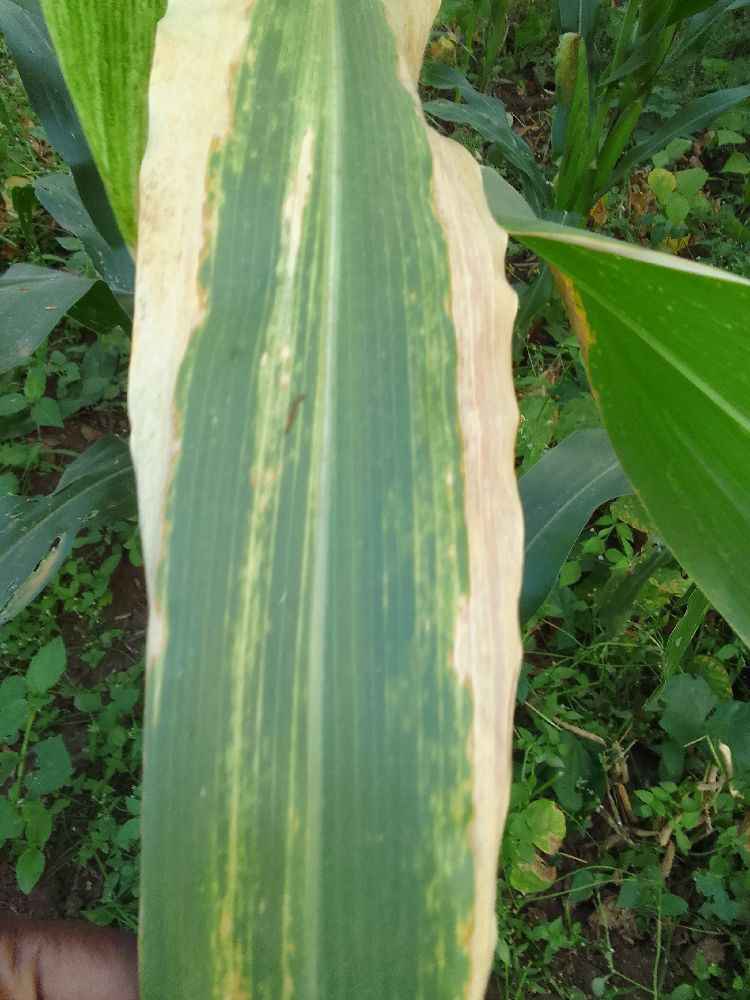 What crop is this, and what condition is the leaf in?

maize, maize lethal necrosis
